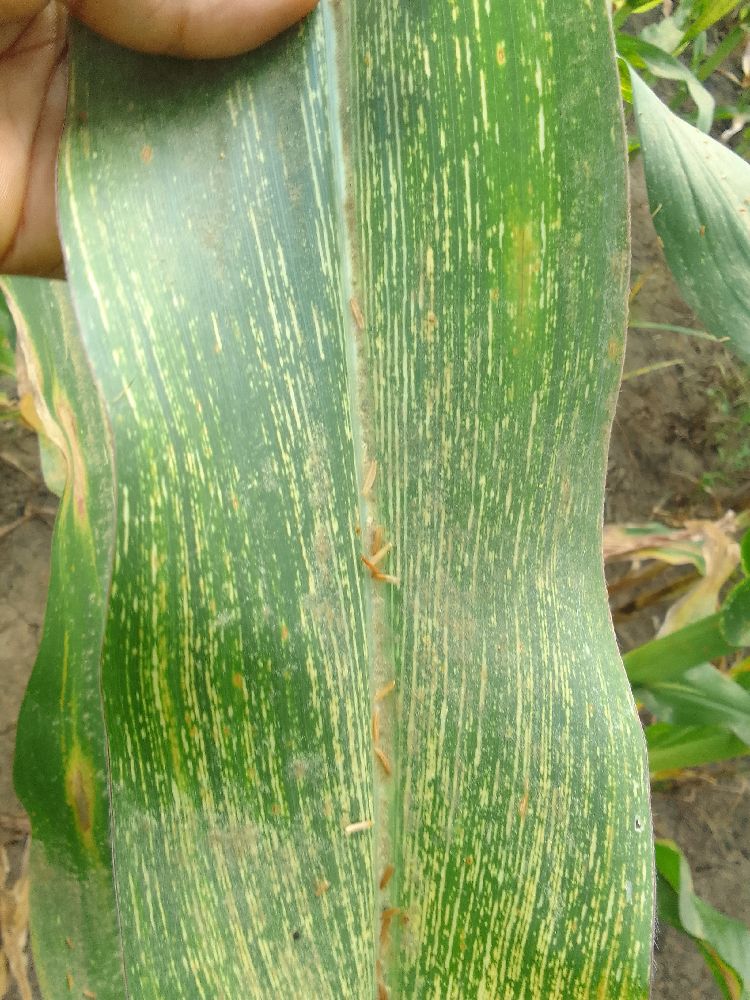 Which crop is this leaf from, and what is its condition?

maize, maize streak virus
